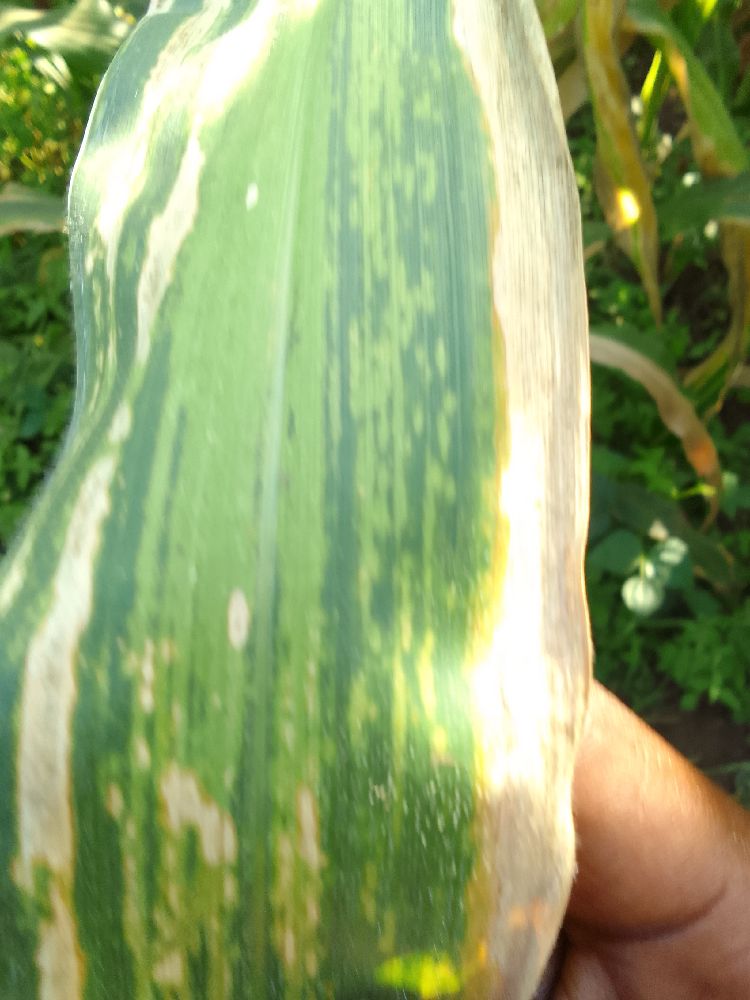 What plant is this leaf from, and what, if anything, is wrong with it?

maize, maize lethal necrosis
